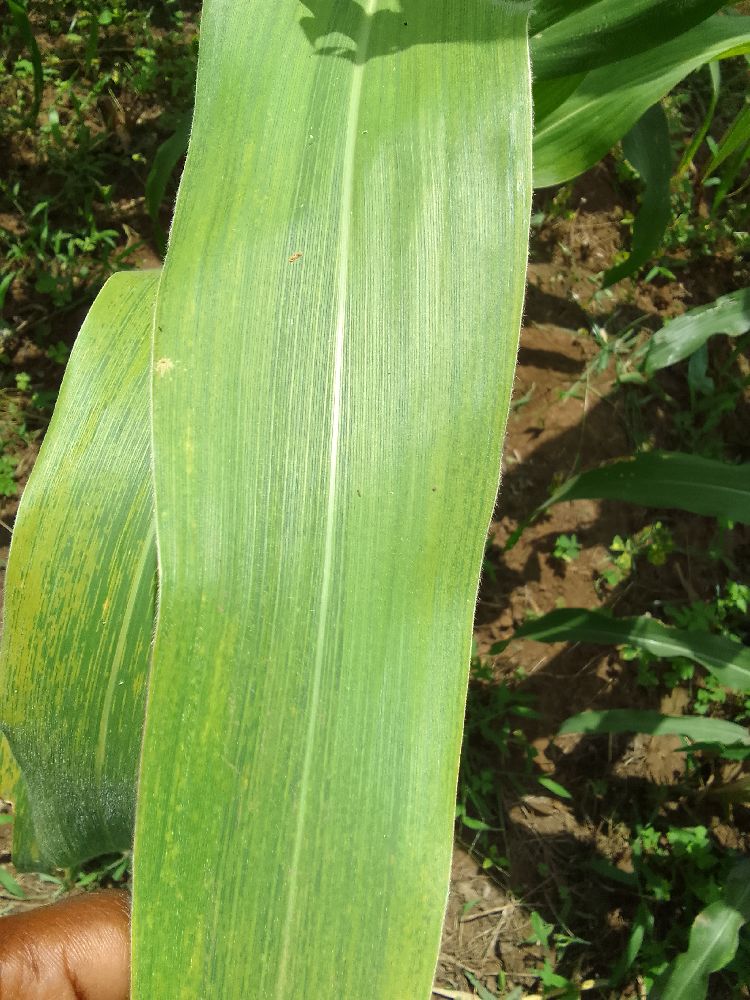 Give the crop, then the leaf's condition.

maize, maize lethal necrosis
